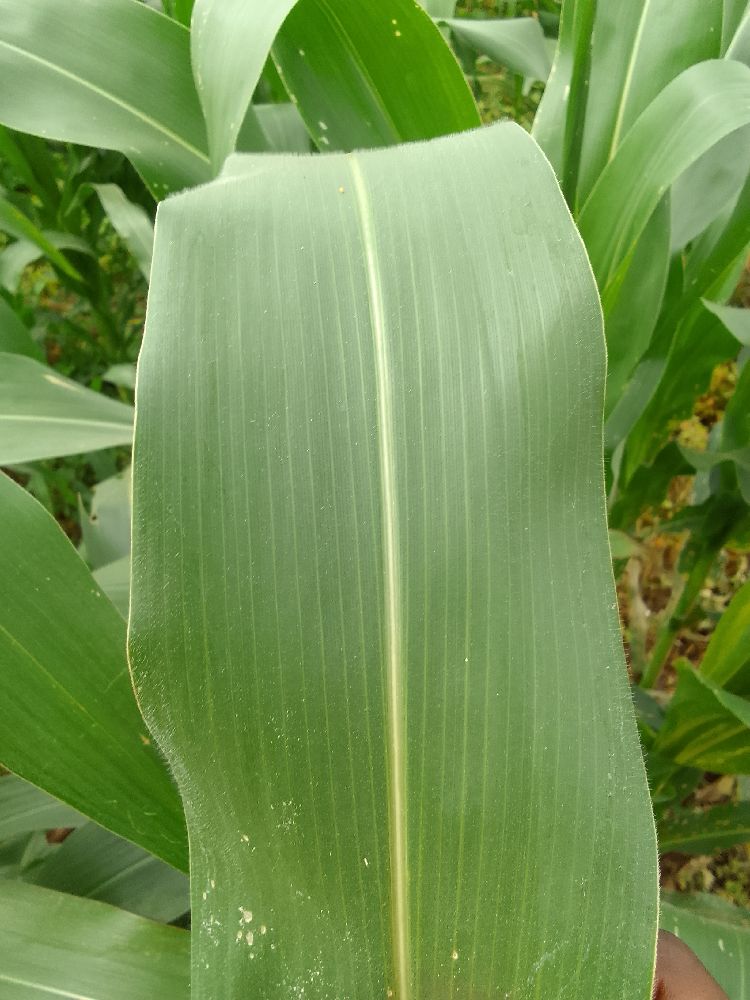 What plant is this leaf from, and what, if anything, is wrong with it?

maize, healthy
